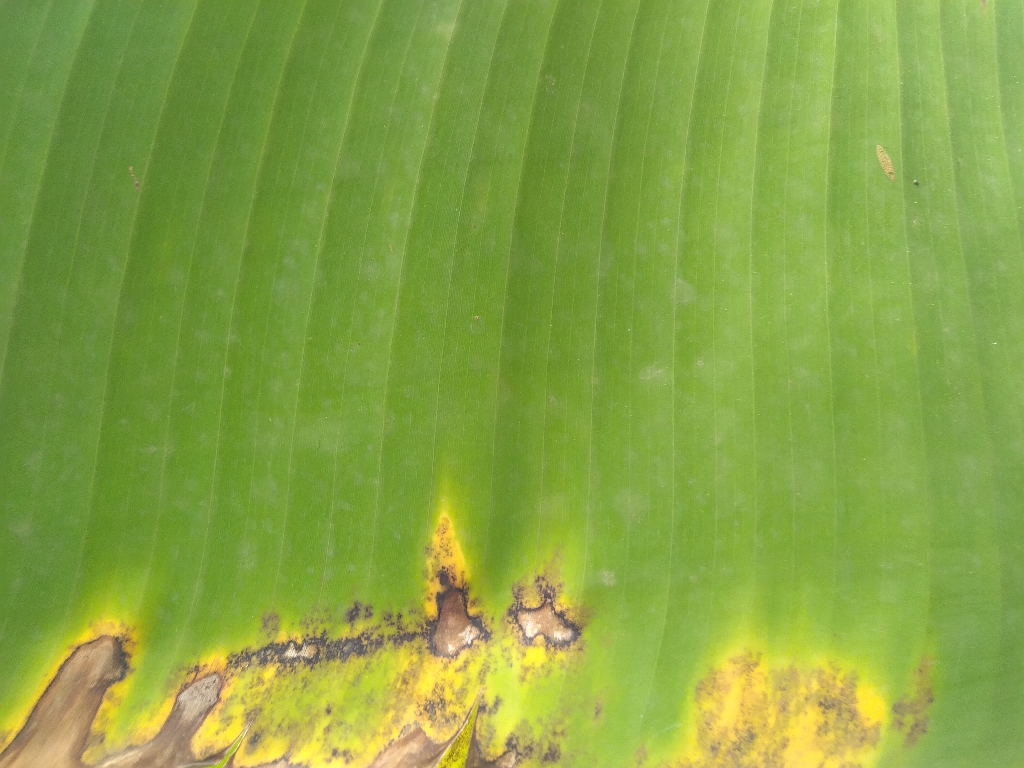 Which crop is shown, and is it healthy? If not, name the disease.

banana, black sigatoka
